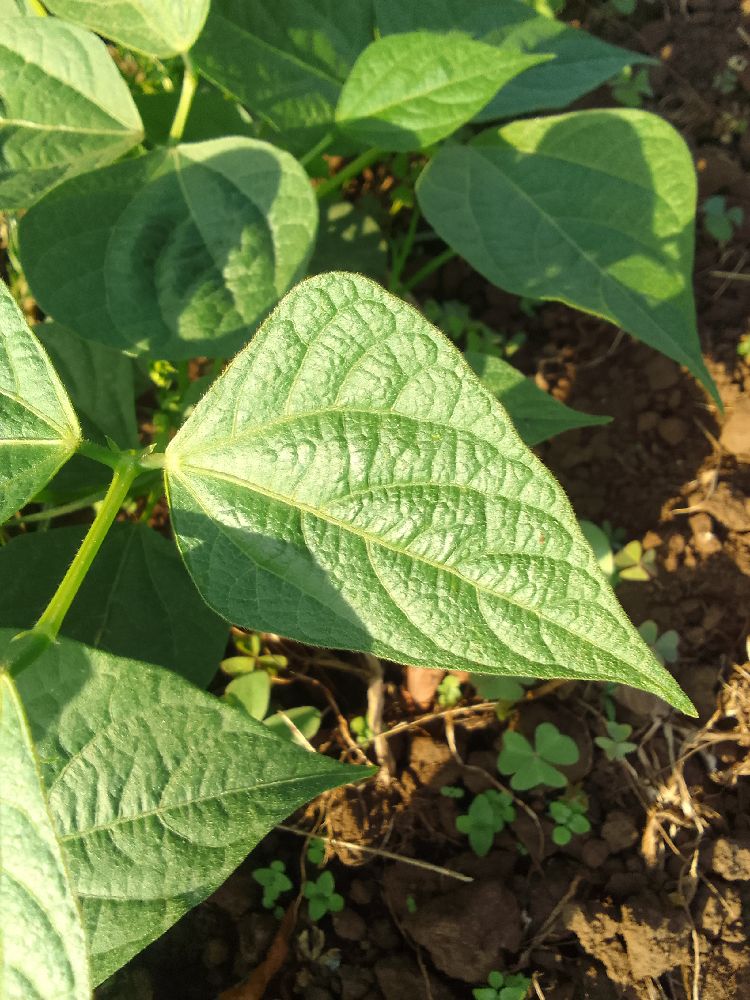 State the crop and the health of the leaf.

common bean, healthy
